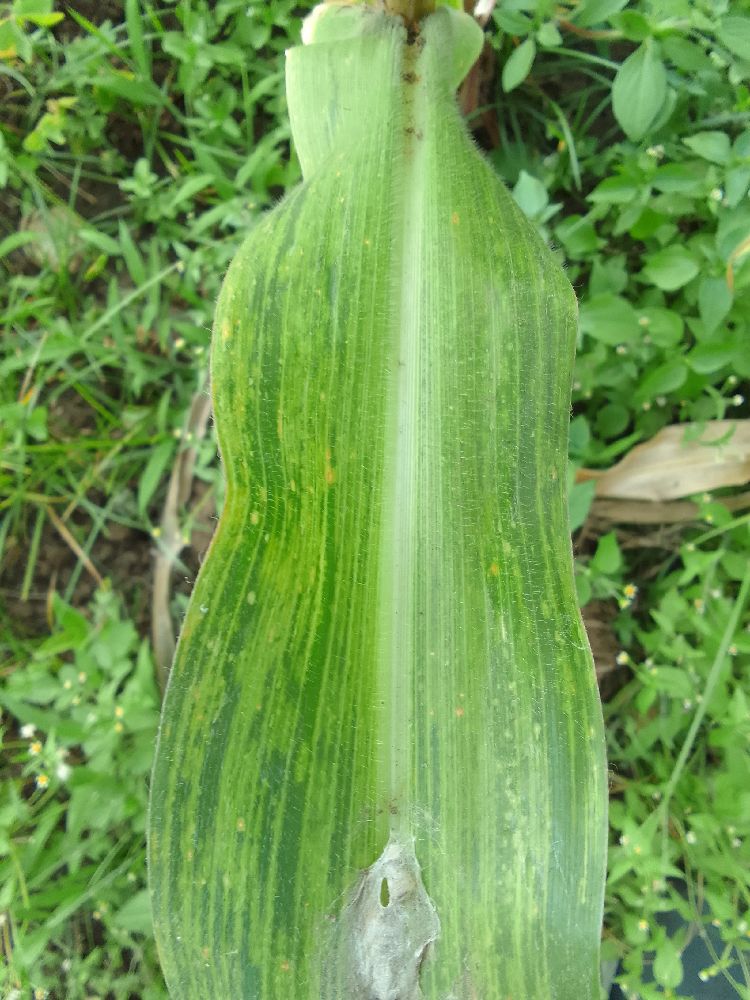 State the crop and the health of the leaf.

maize, maize lethal necrosis
